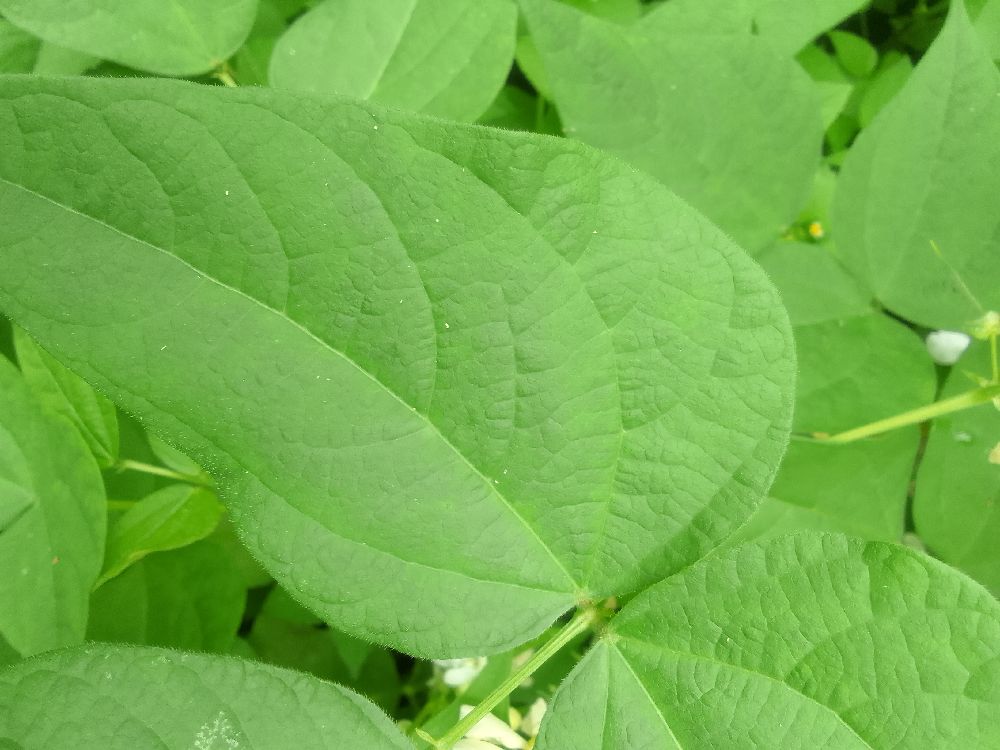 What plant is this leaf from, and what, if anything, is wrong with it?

common bean, healthy
